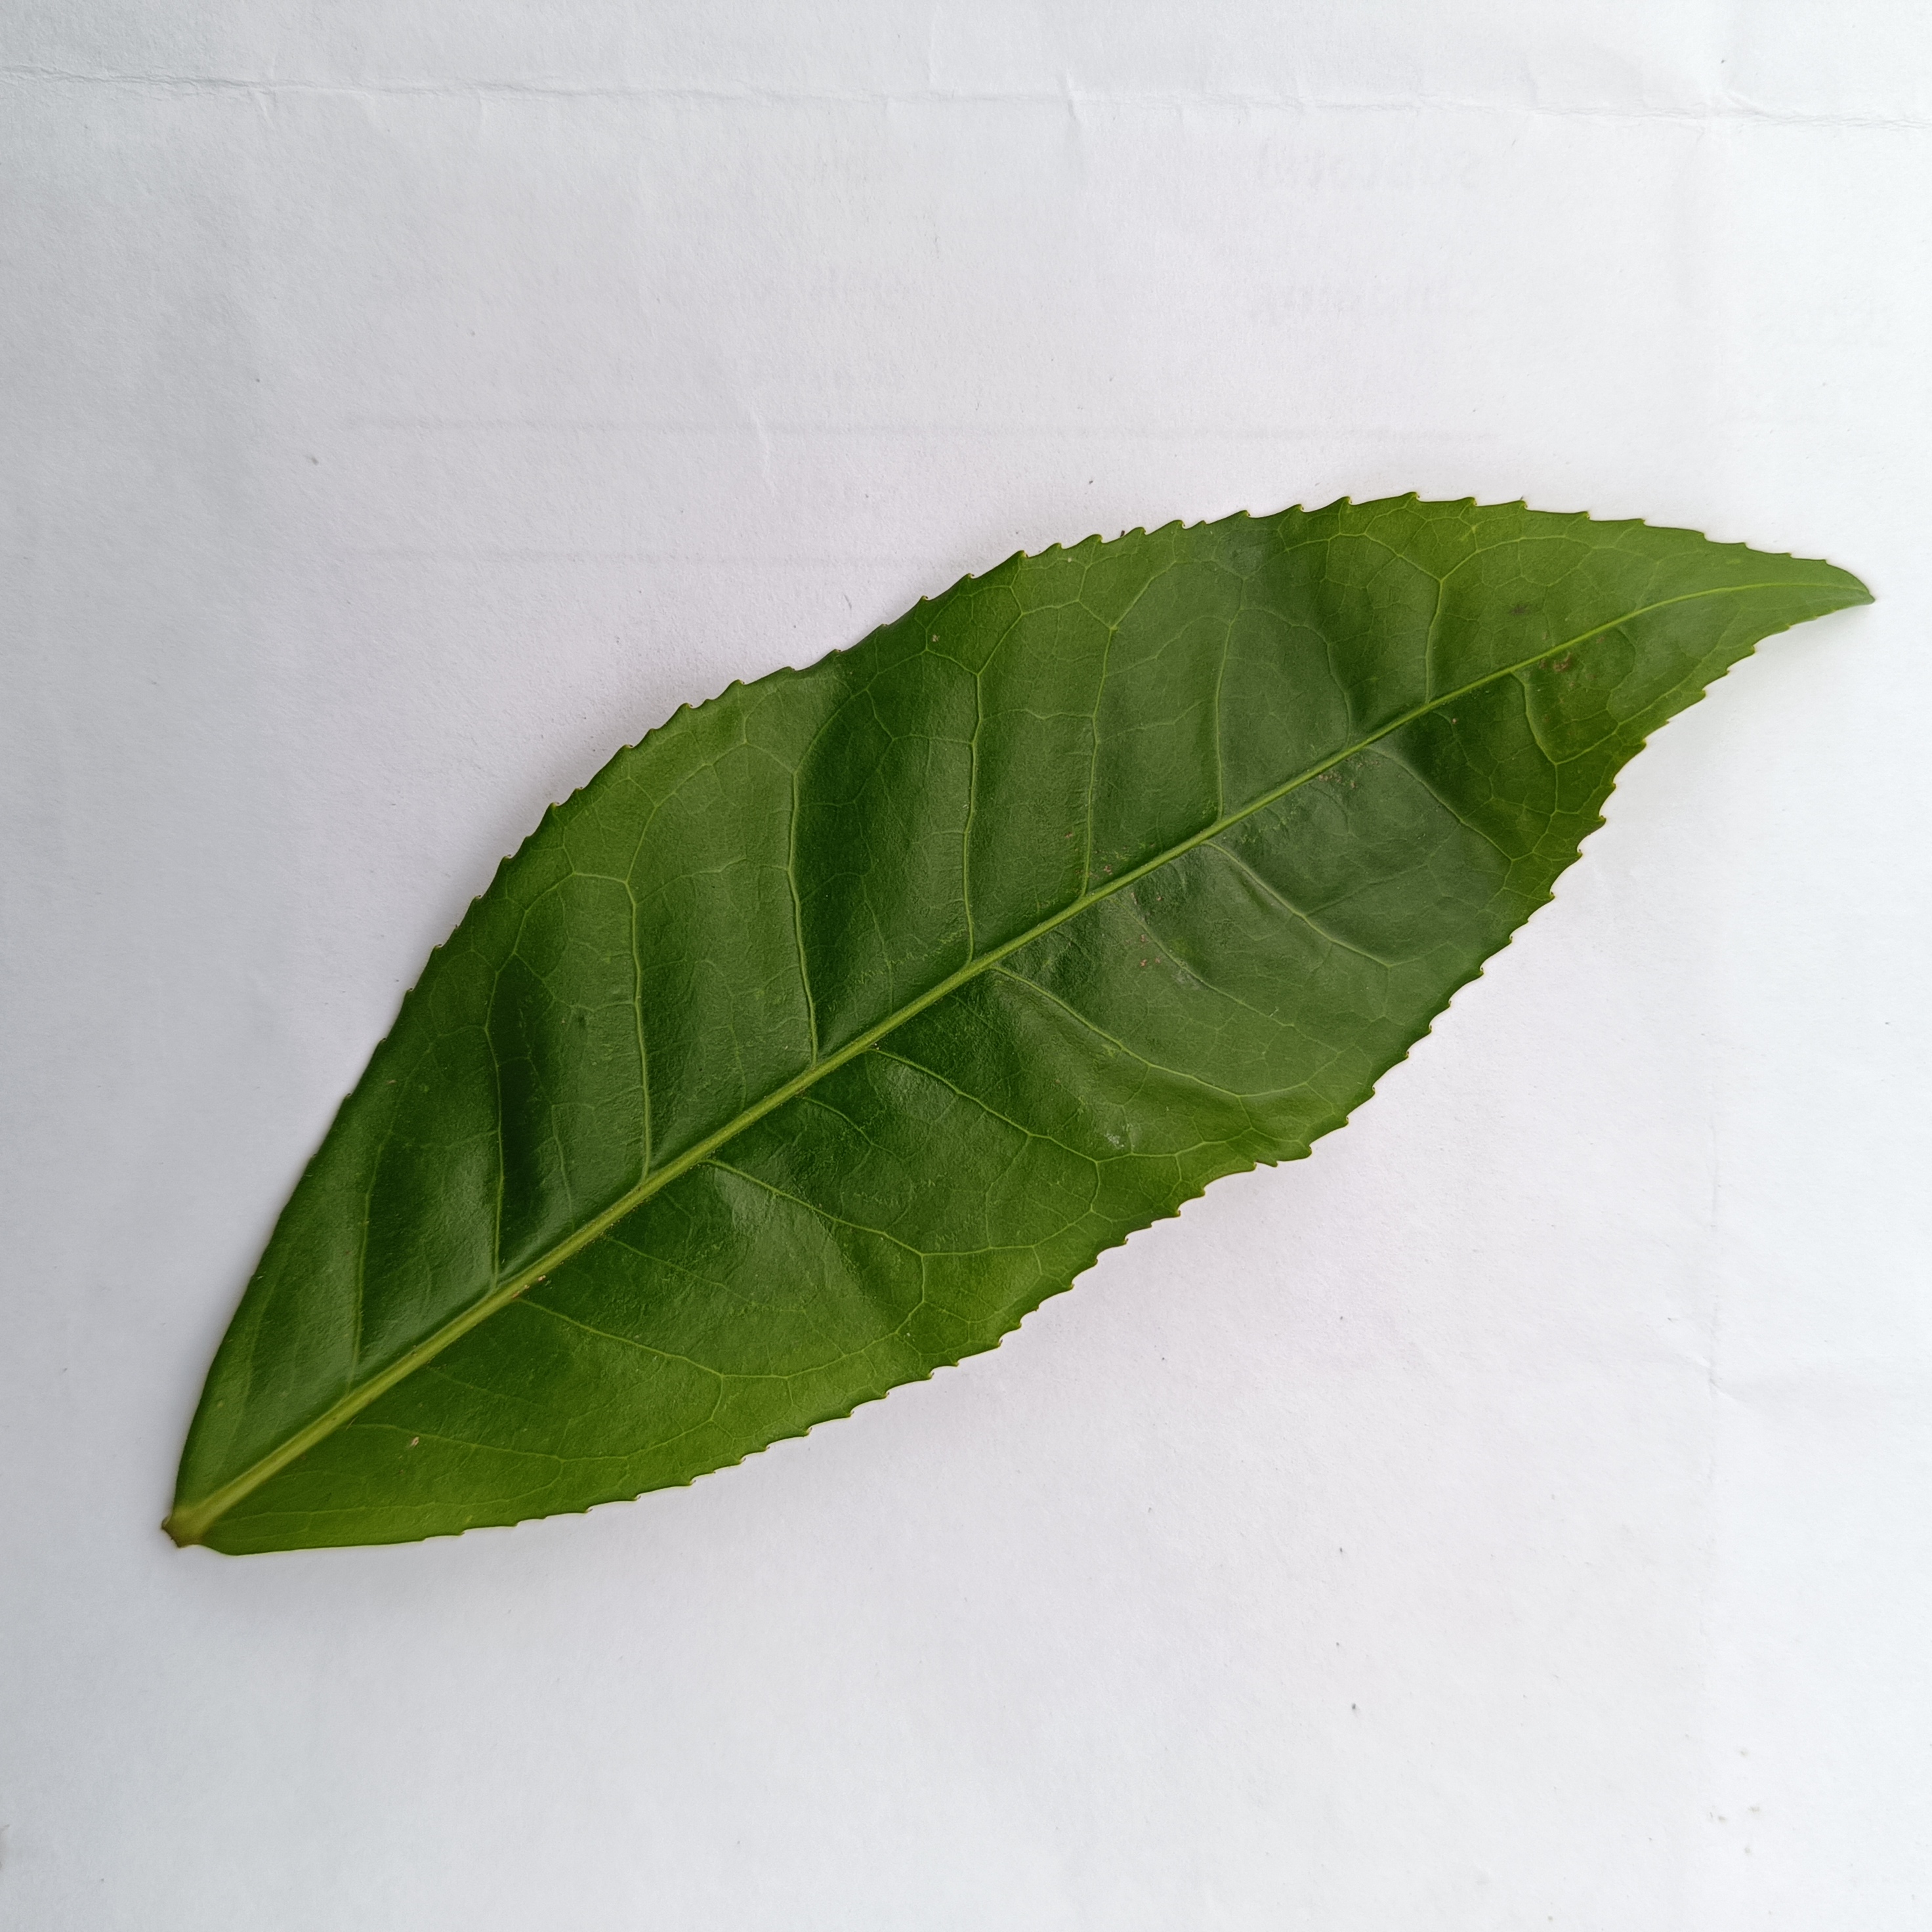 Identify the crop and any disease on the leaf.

tea, healthy
